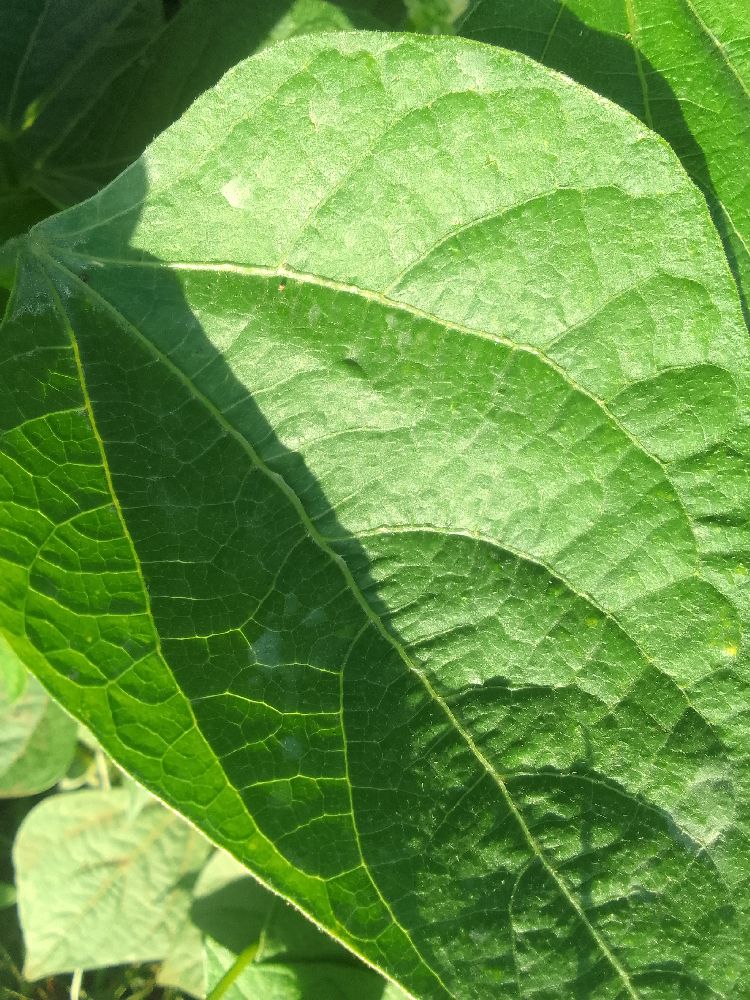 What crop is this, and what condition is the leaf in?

common bean, healthy
